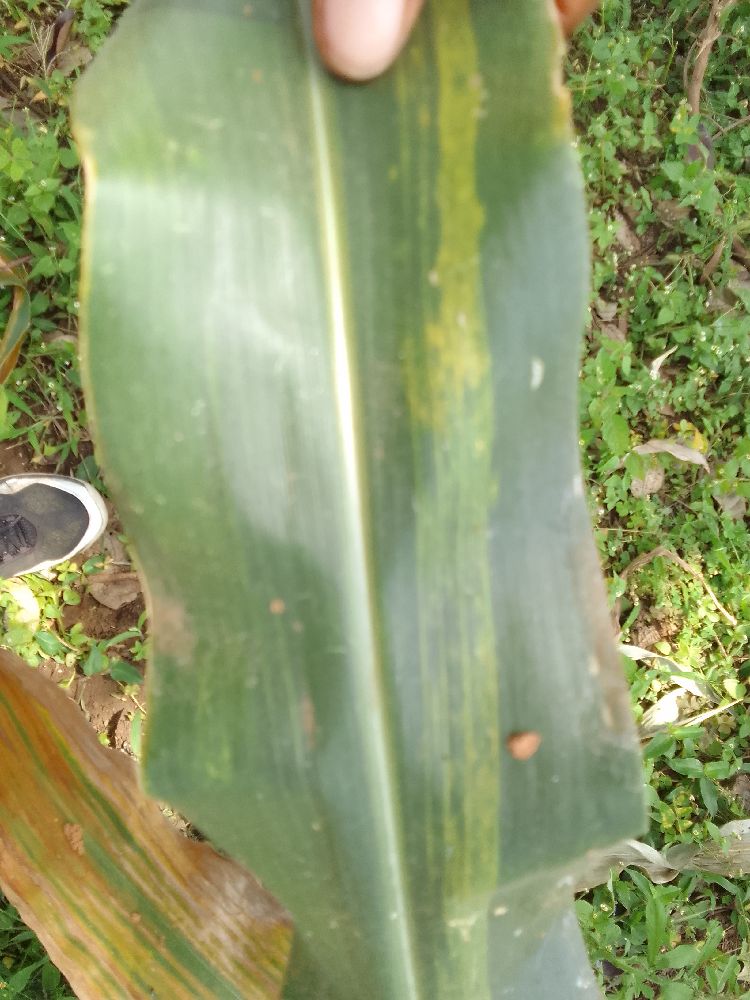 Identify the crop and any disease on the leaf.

maize, maize lethal necrosis
